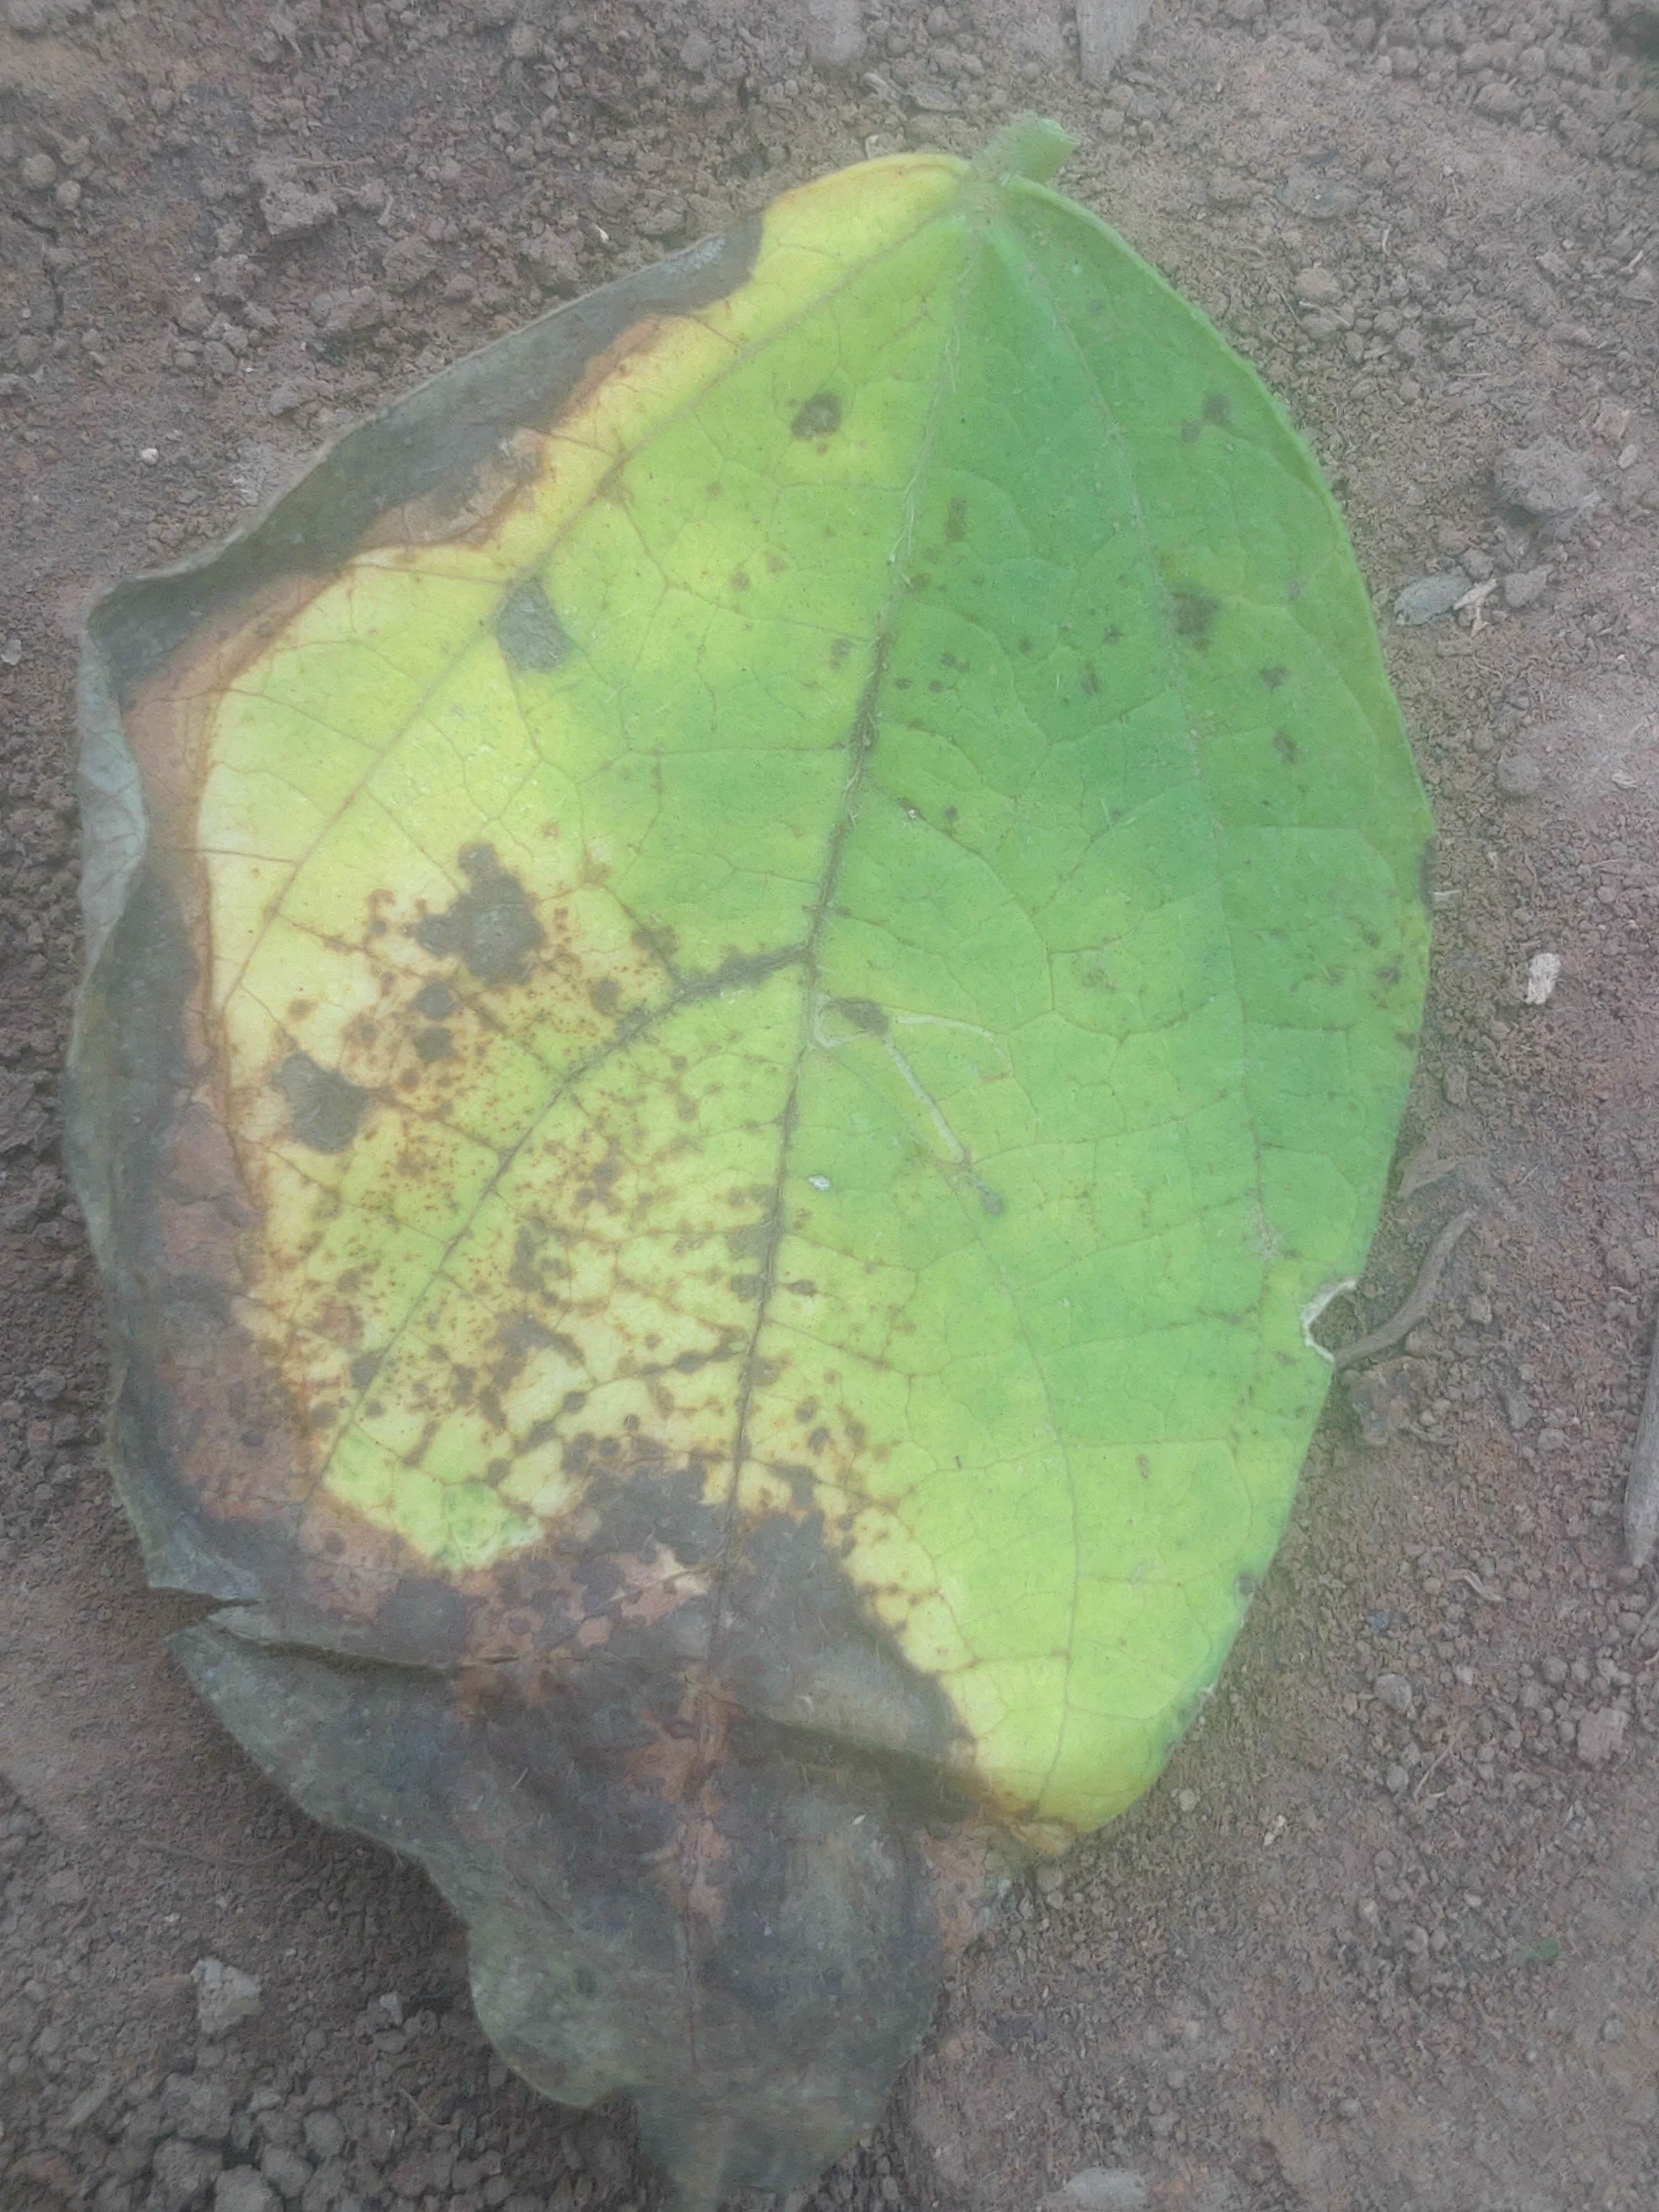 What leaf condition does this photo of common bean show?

anthracnose
